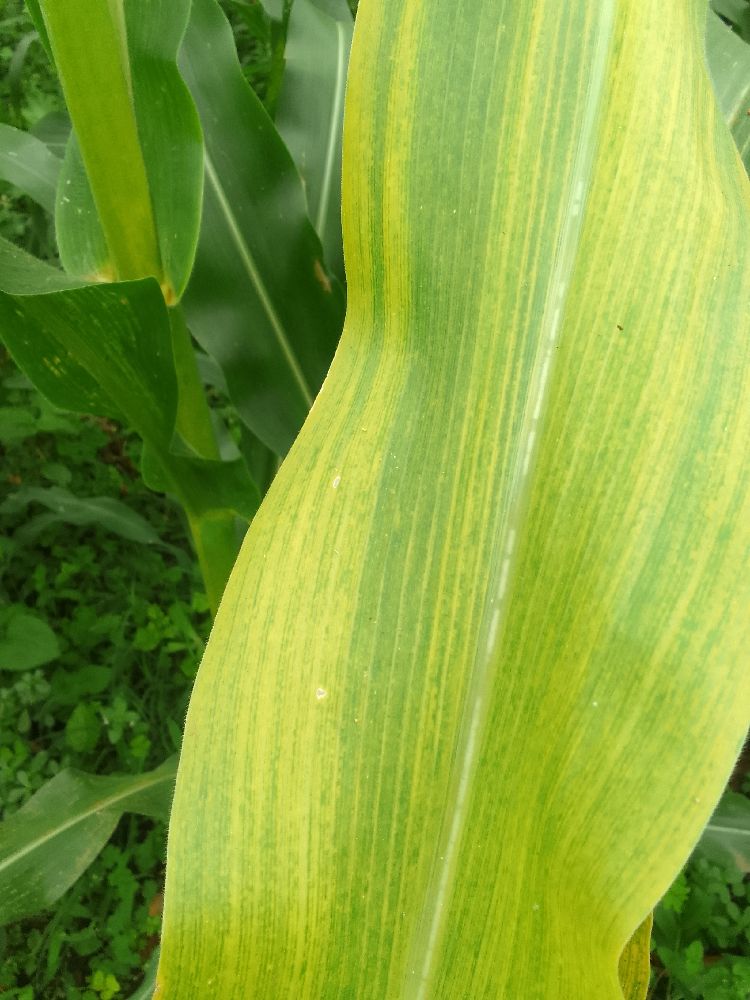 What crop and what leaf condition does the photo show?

maize, maize lethal necrosis
